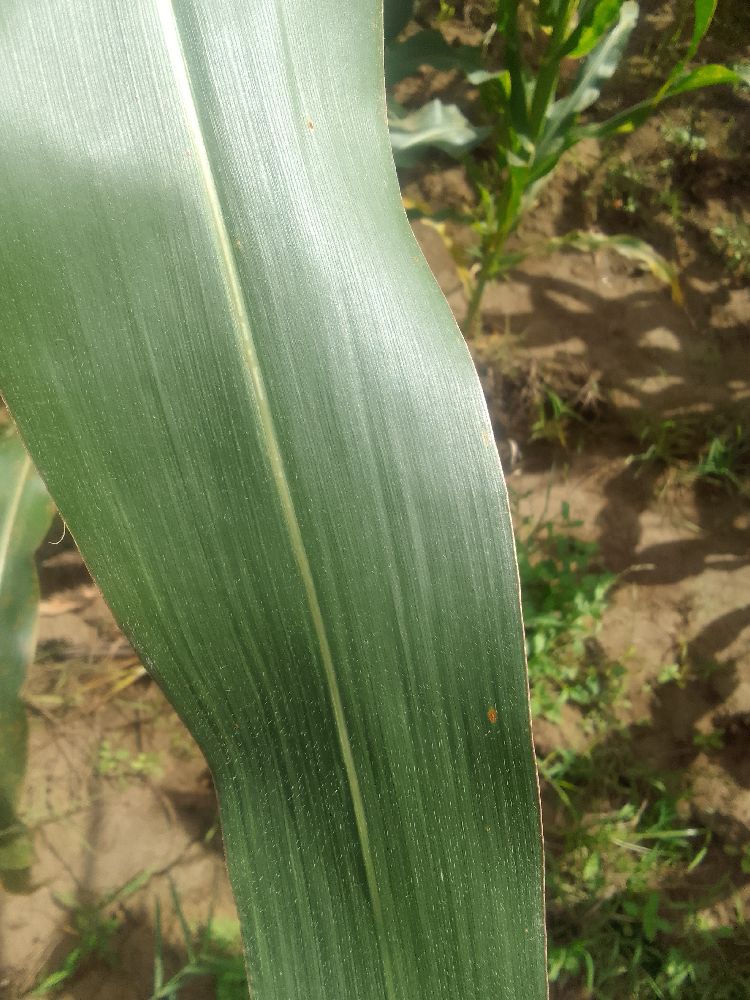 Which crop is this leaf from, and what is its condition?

maize, healthy
